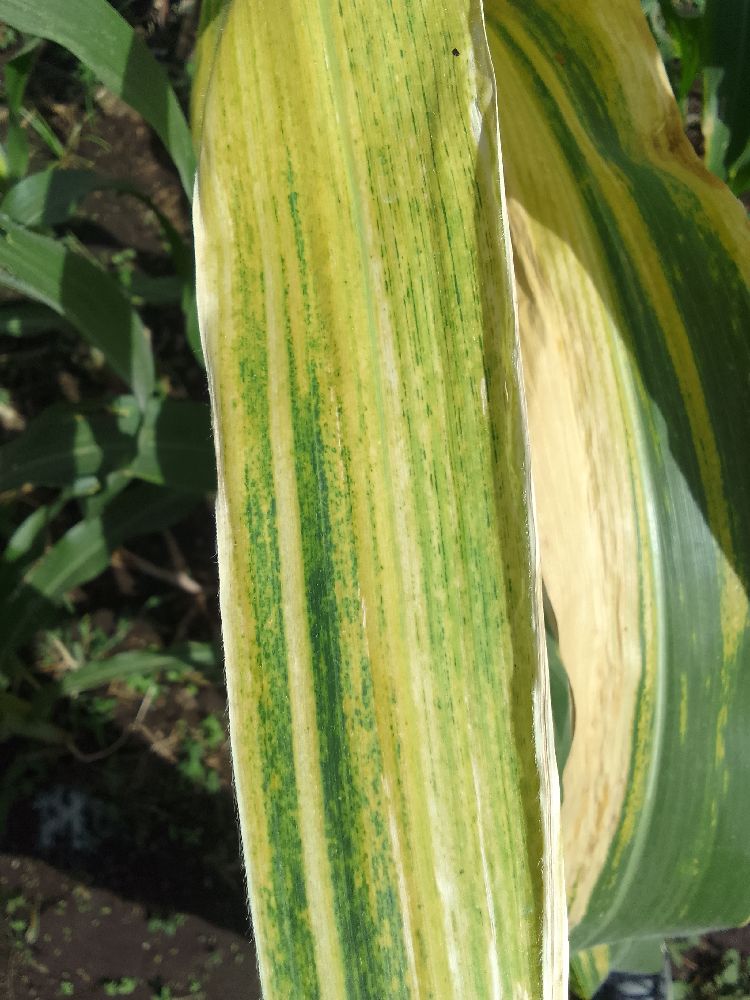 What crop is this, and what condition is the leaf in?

maize, maize lethal necrosis
